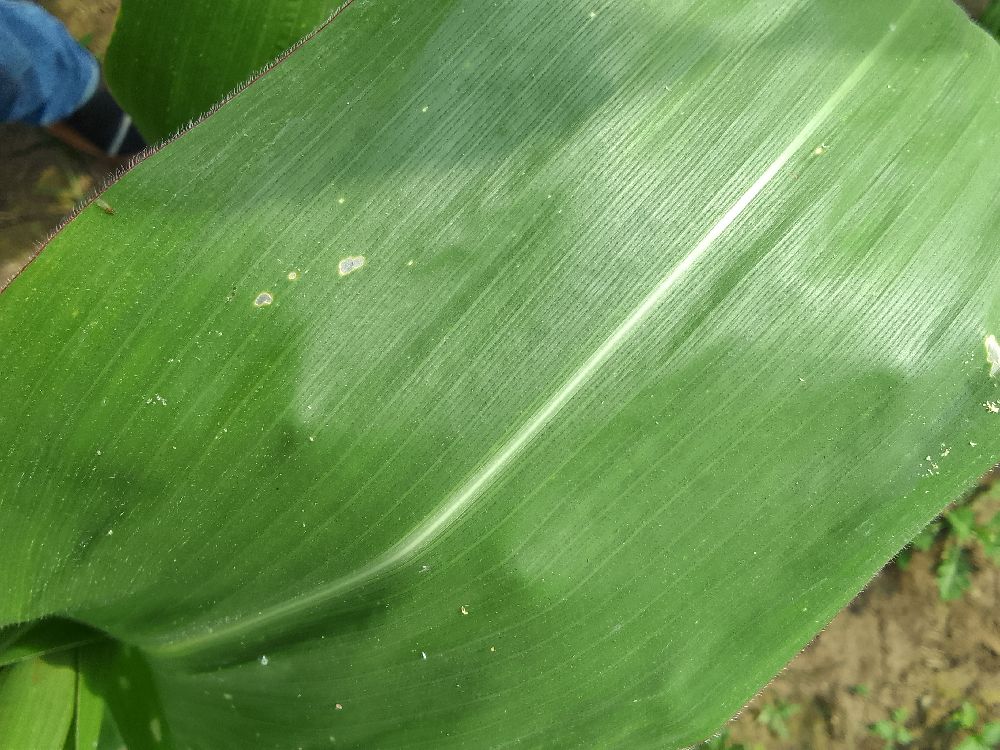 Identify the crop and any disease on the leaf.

maize, healthy
